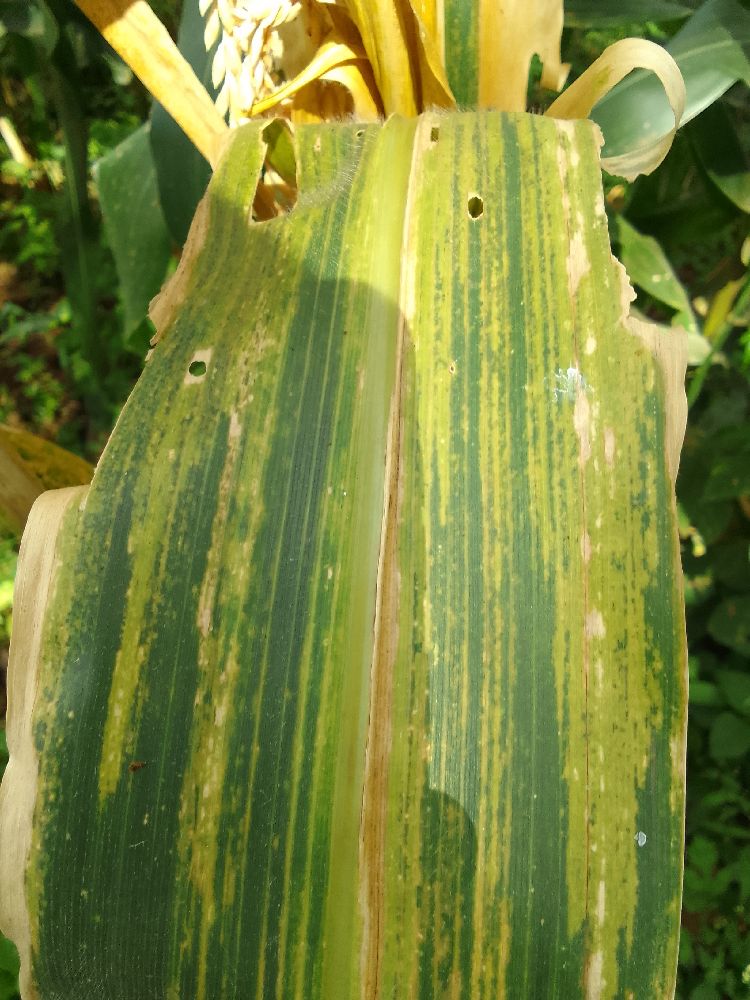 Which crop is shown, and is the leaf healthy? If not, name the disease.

maize, maize lethal necrosis
